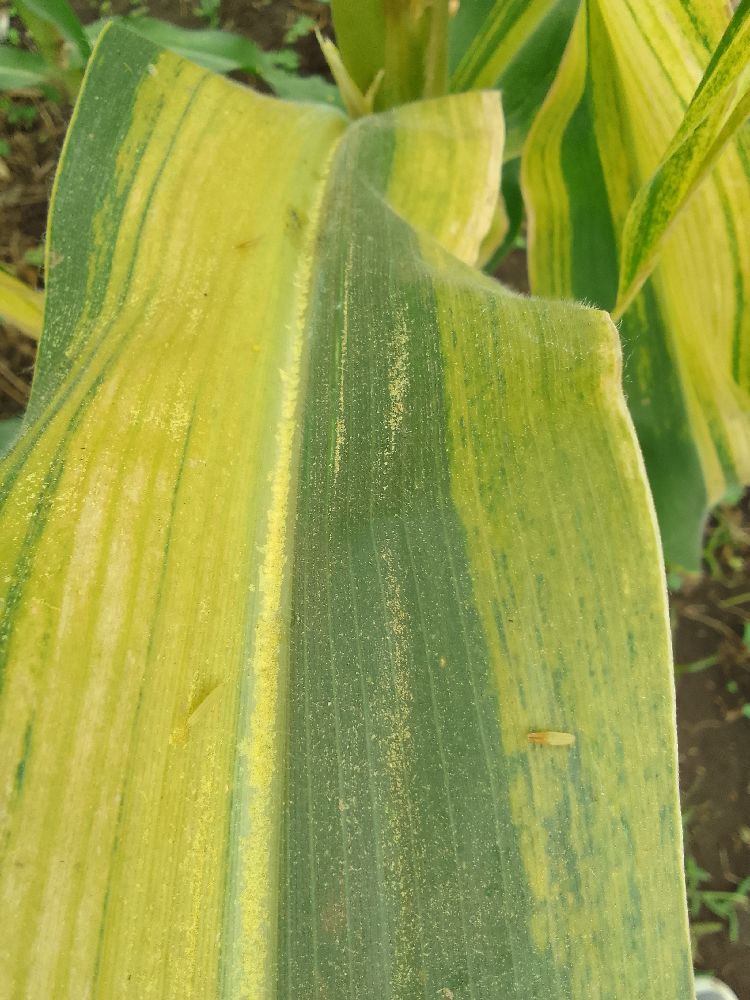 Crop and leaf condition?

maize, maize lethal necrosis
